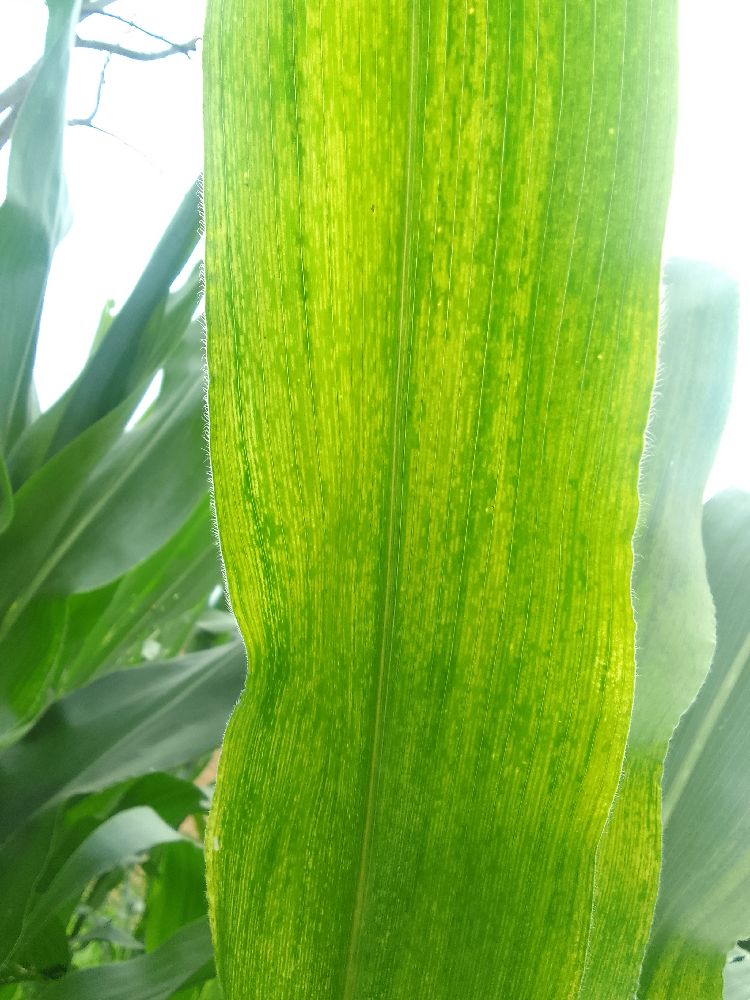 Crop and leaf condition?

maize, maize lethal necrosis
